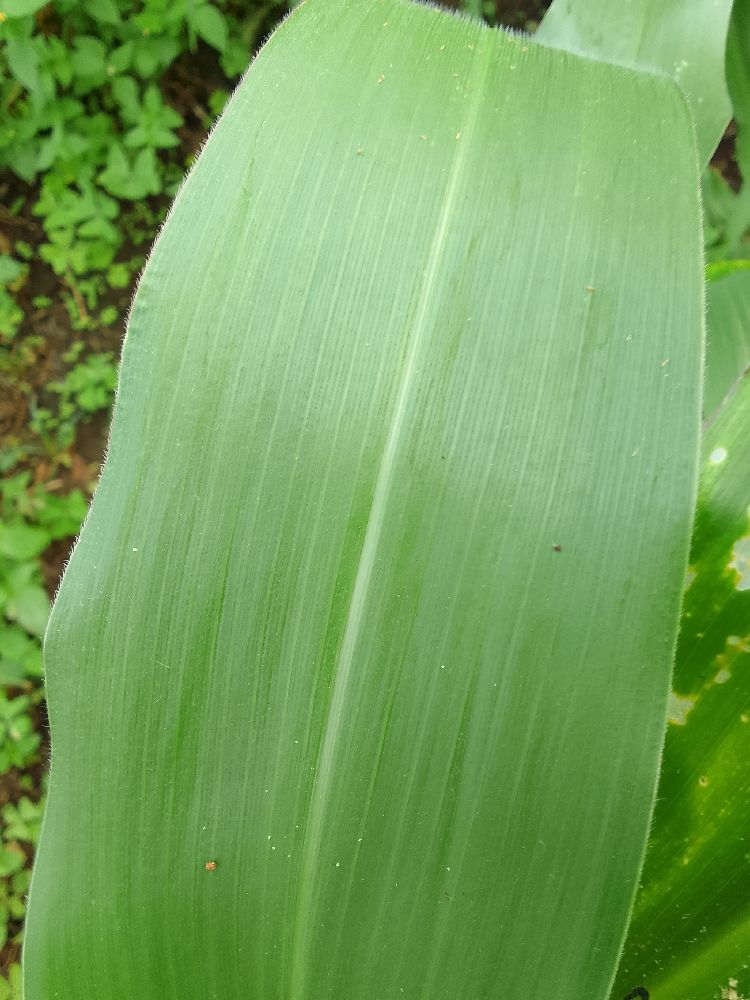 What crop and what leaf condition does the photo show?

maize, healthy
